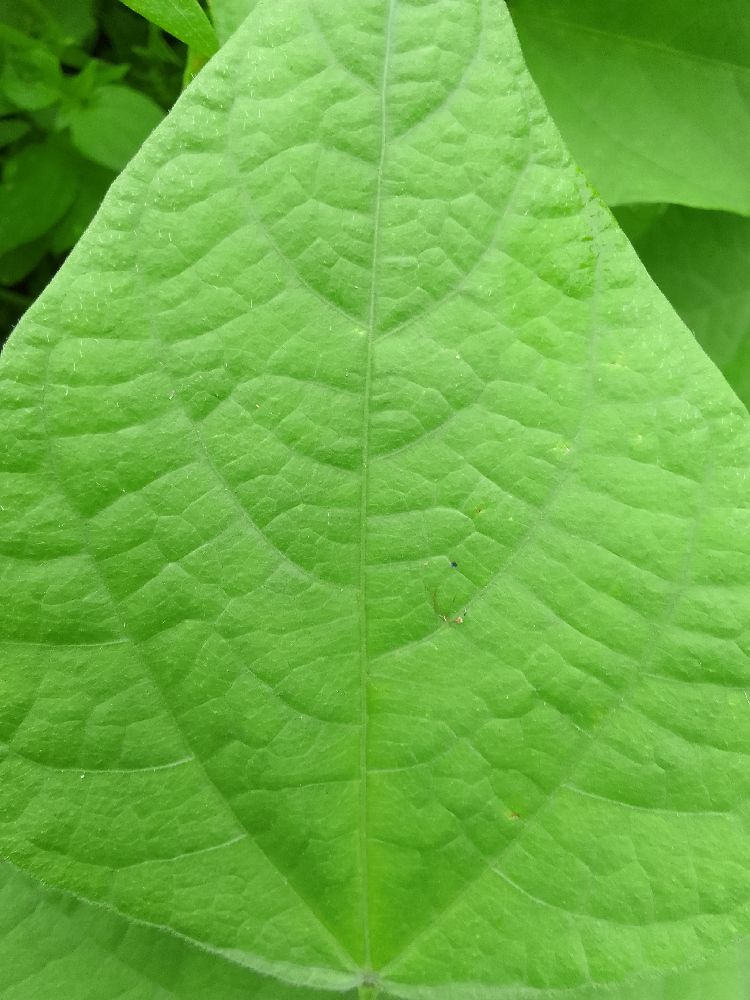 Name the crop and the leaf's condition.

common bean, healthy
